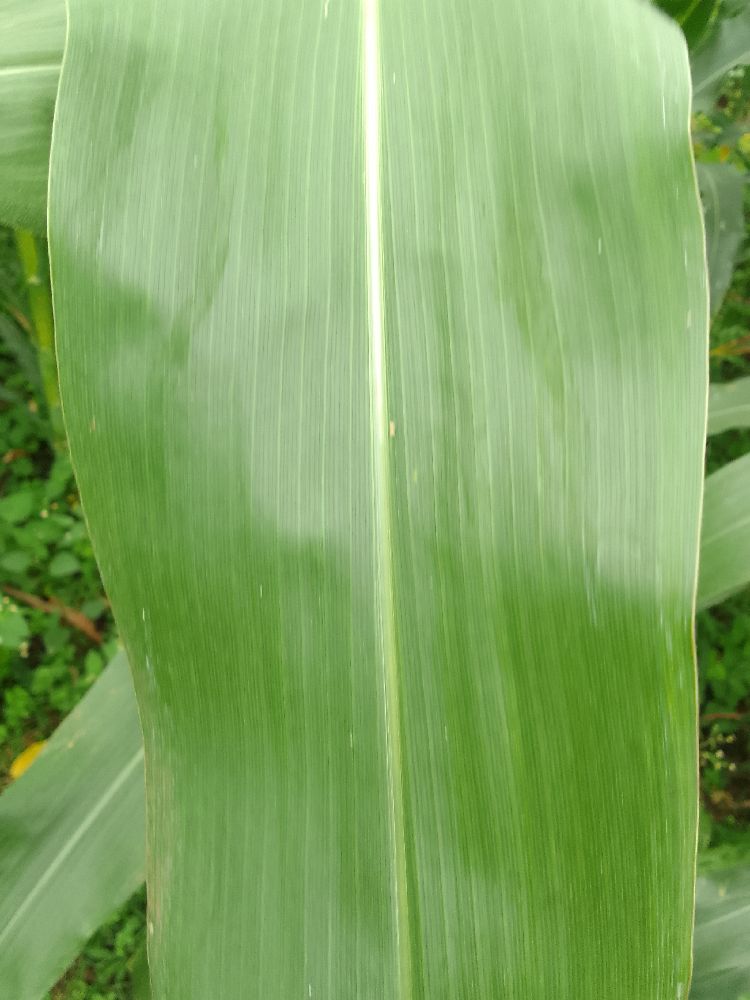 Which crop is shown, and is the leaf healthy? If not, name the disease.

maize, healthy
